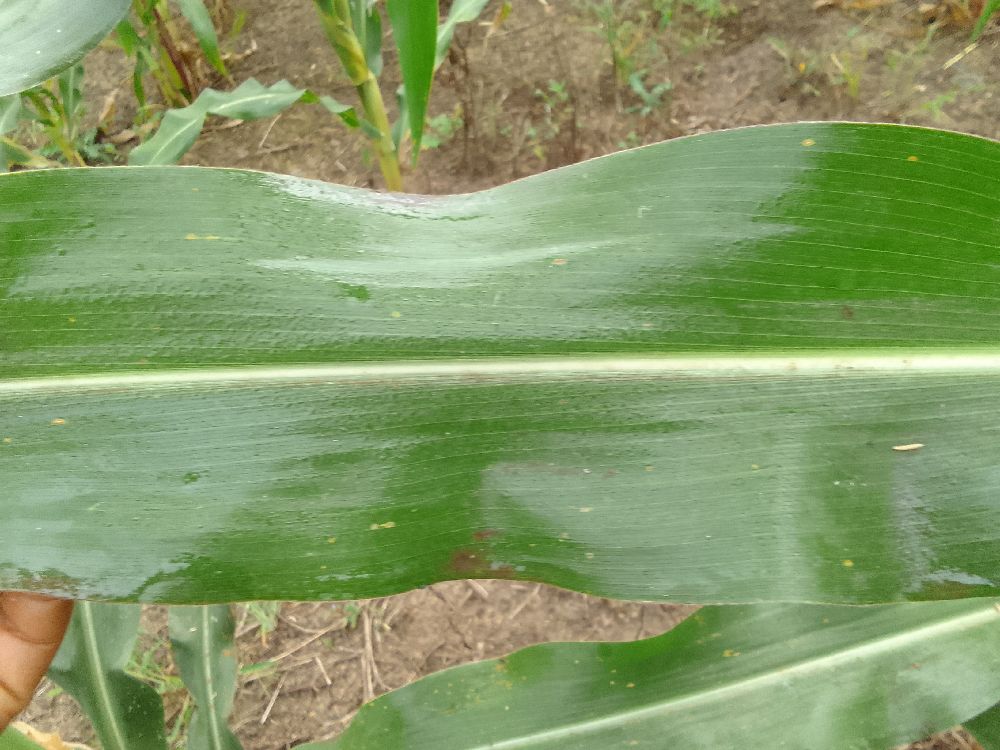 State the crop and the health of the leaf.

maize, healthy
